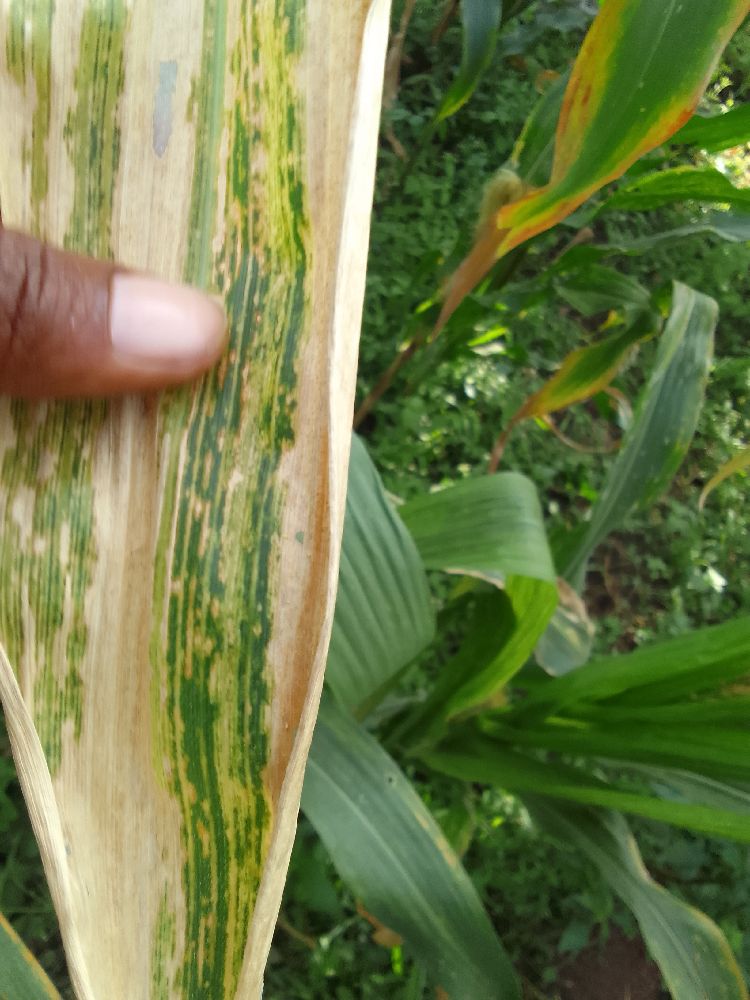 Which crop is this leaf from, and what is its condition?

maize, maize lethal necrosis
